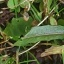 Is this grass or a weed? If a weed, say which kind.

structured weed
